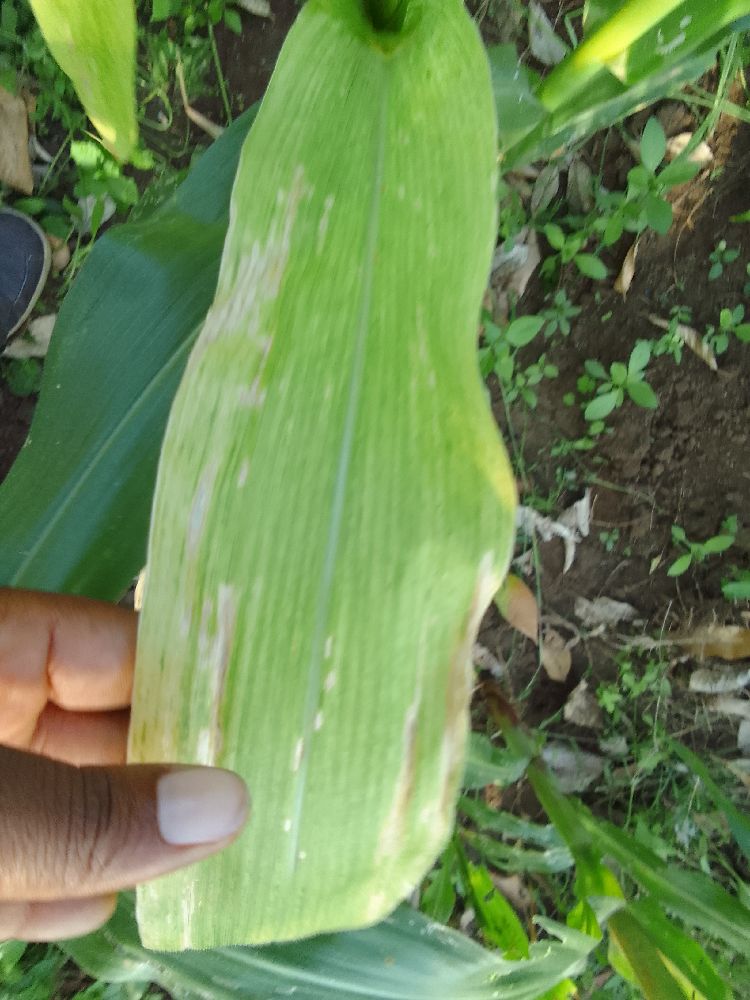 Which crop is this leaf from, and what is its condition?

maize, maize lethal necrosis
